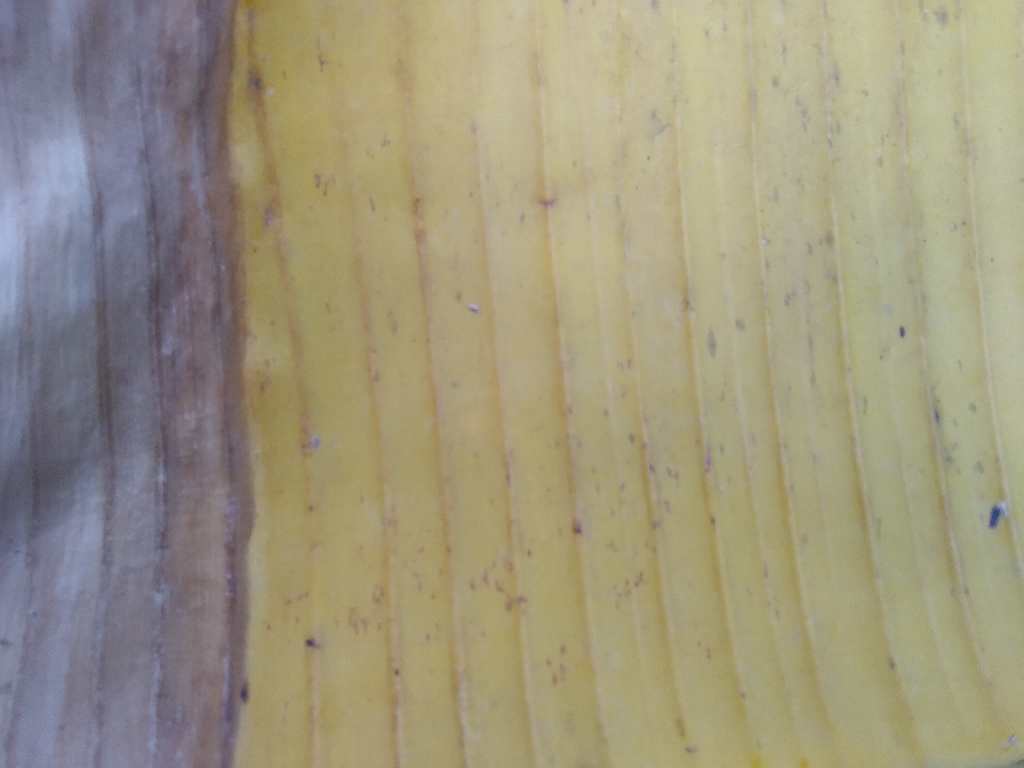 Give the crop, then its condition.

banana, fusarium wilt race 1
